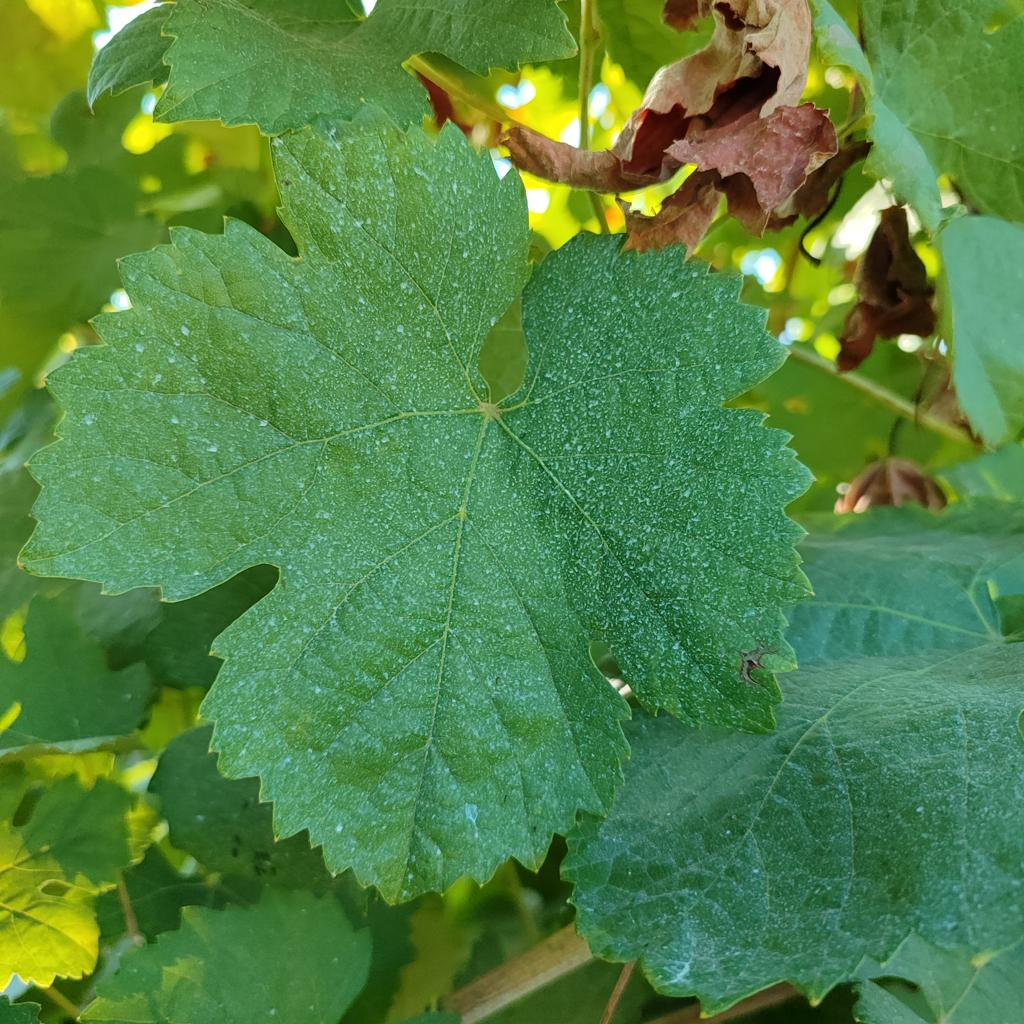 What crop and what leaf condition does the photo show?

grapevine, healthy
